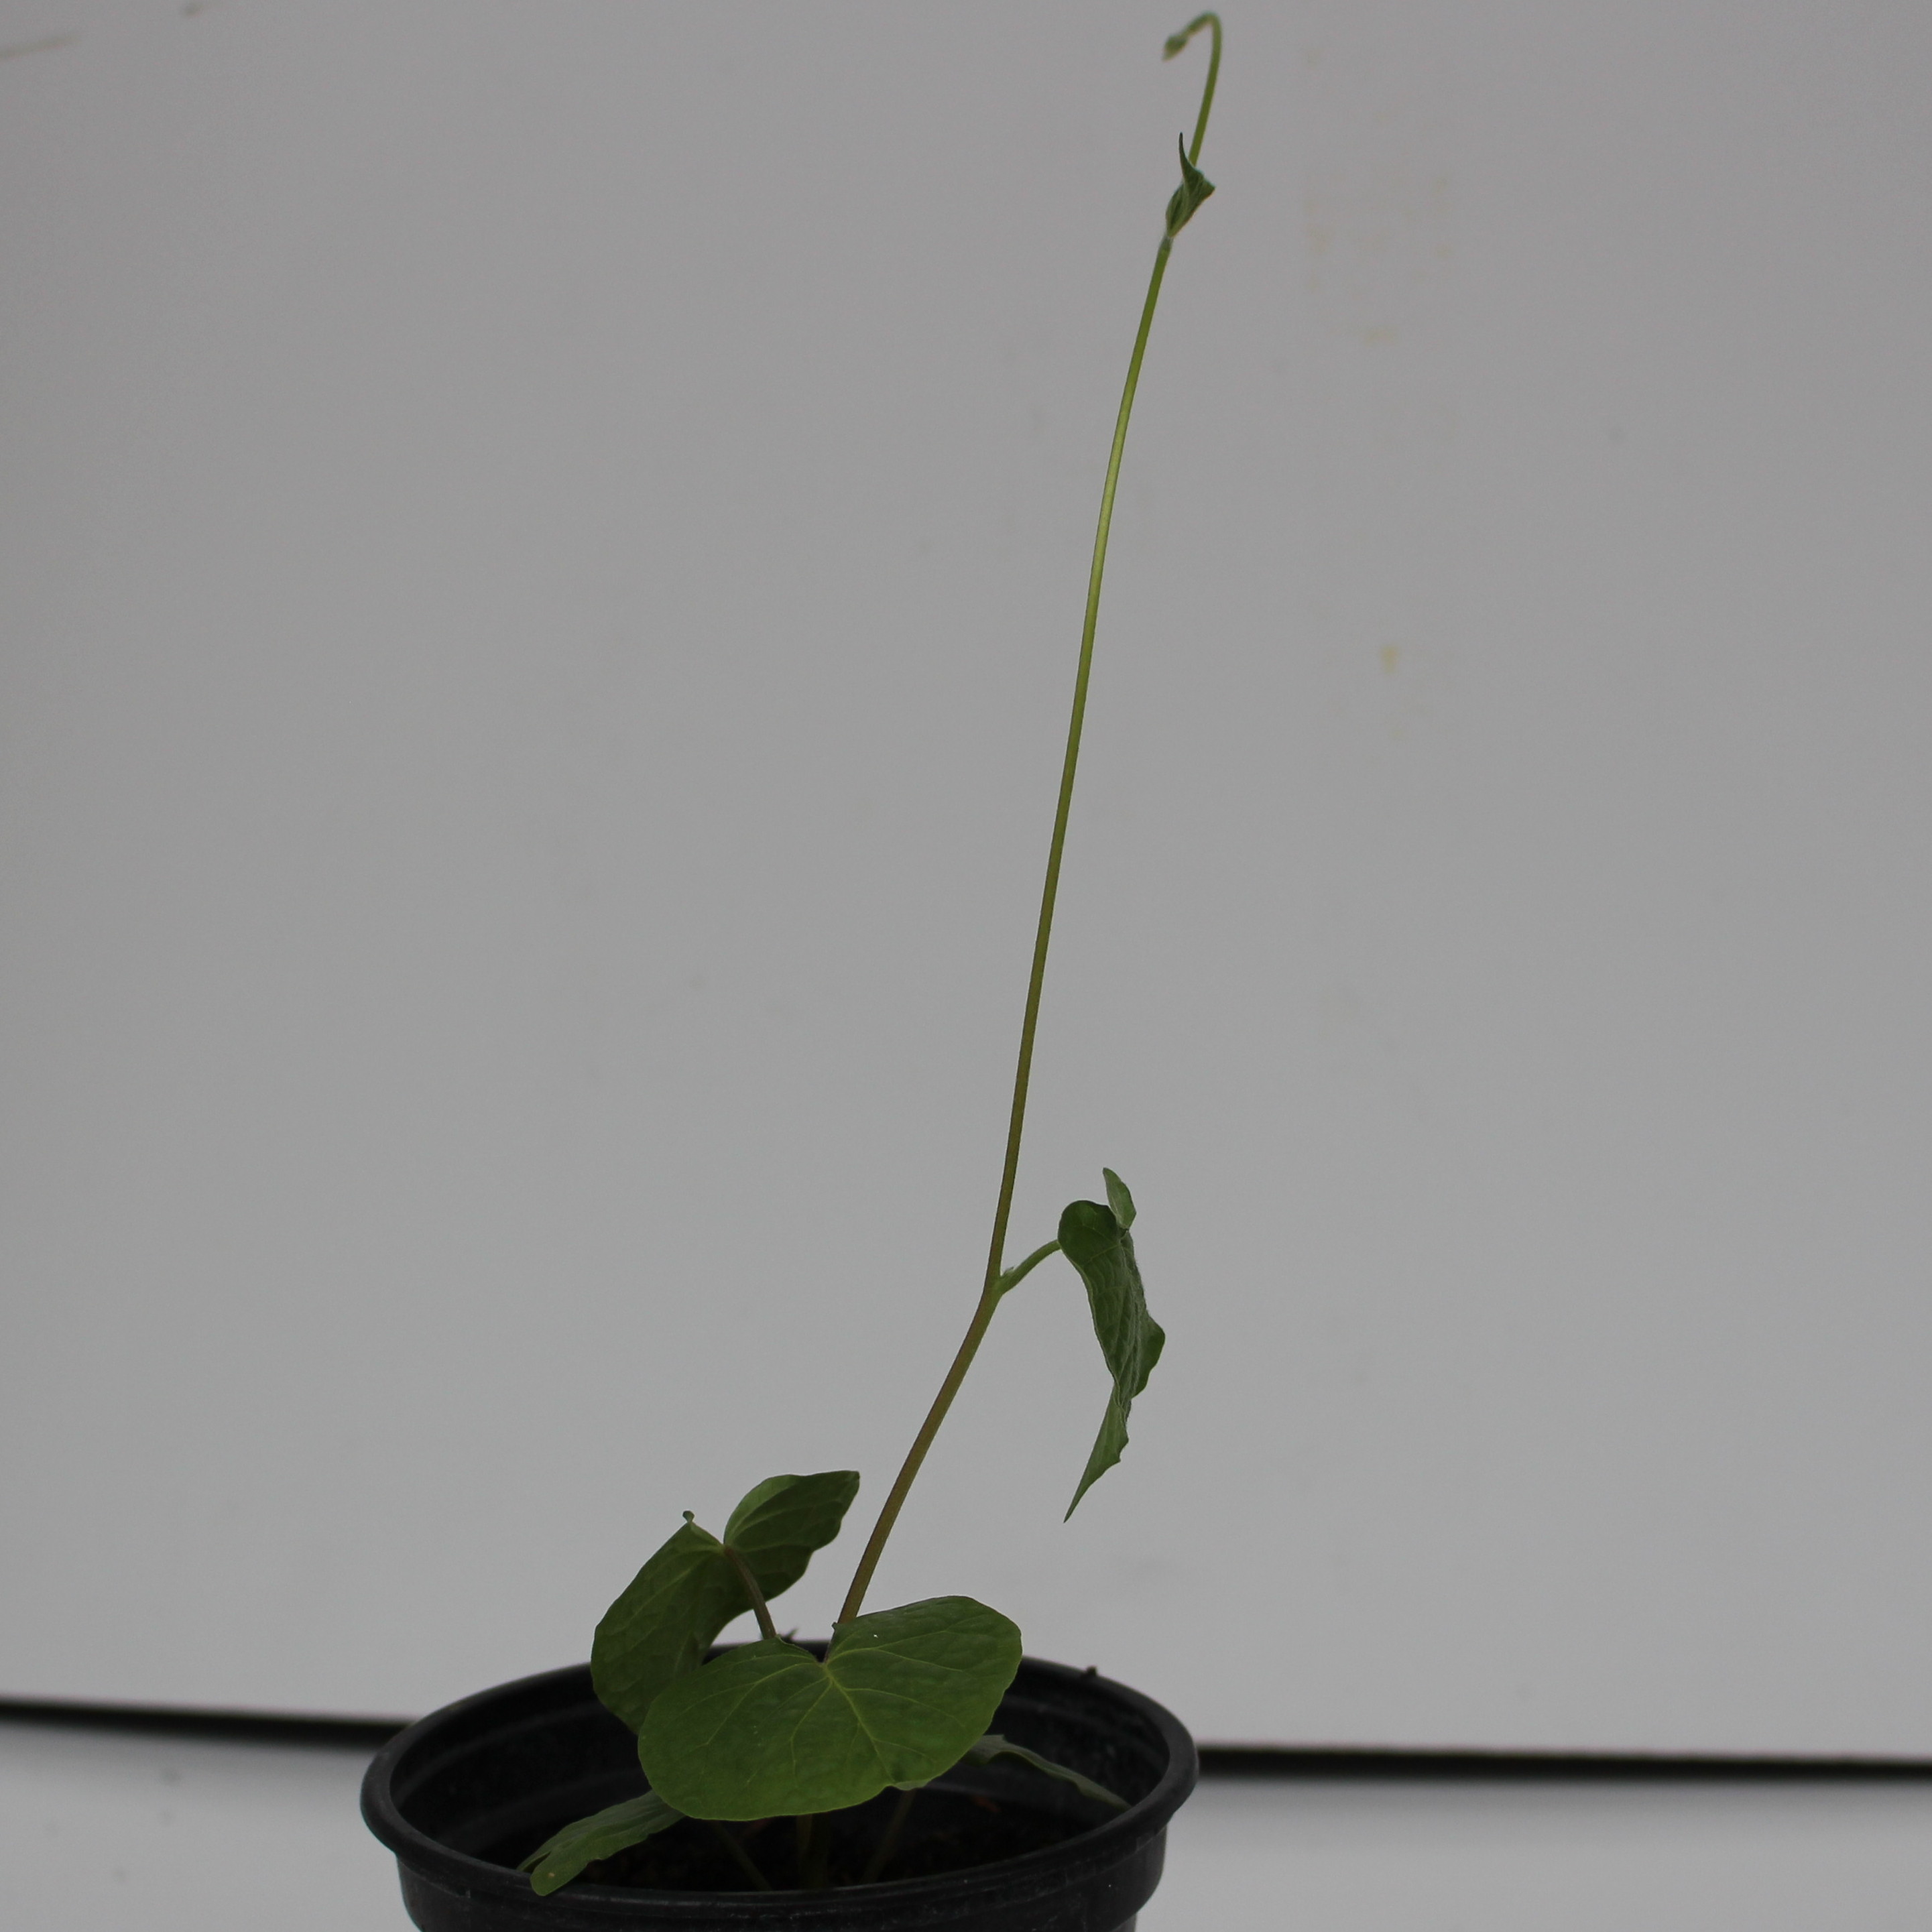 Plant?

Convolvulus arvensis
